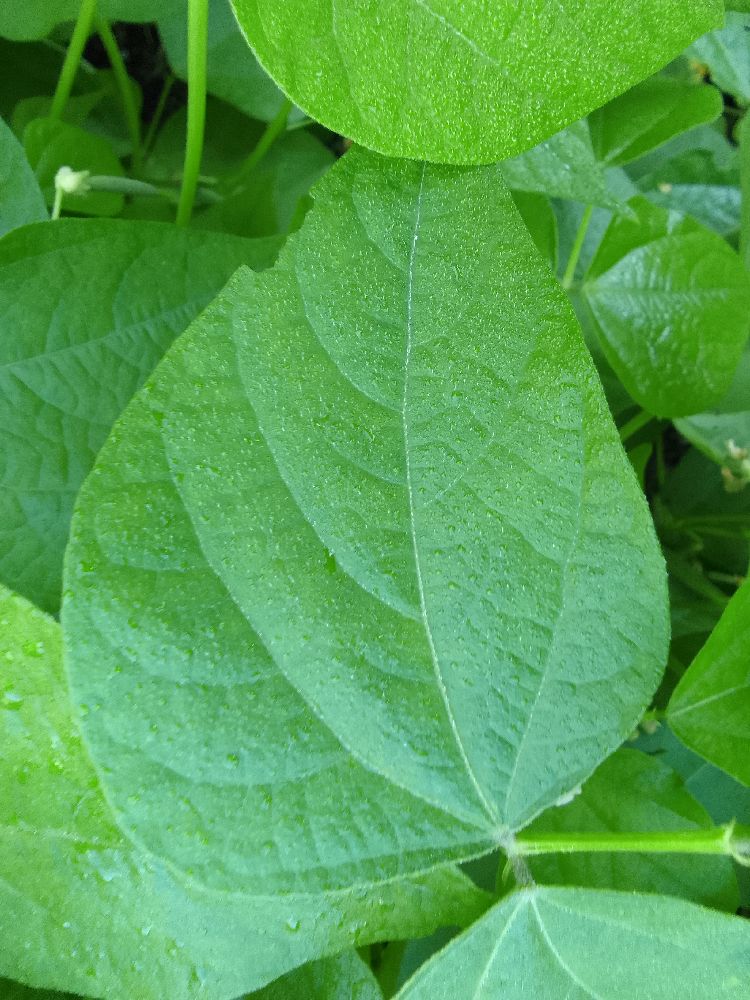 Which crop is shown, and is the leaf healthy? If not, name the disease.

common bean, healthy
